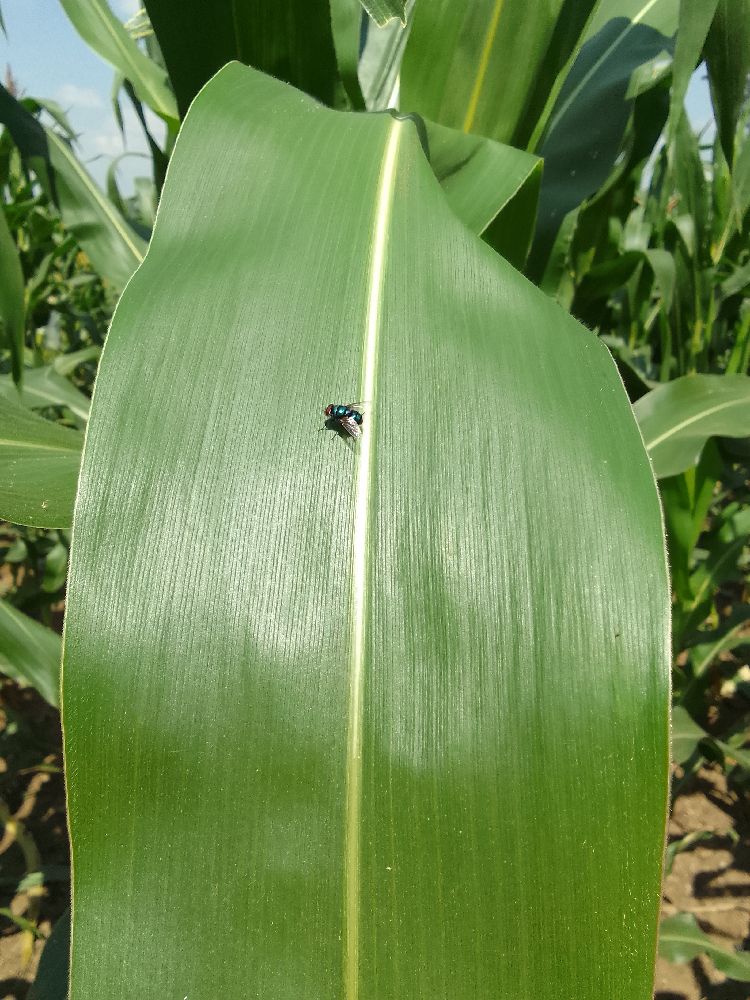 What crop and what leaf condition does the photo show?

maize, healthy
